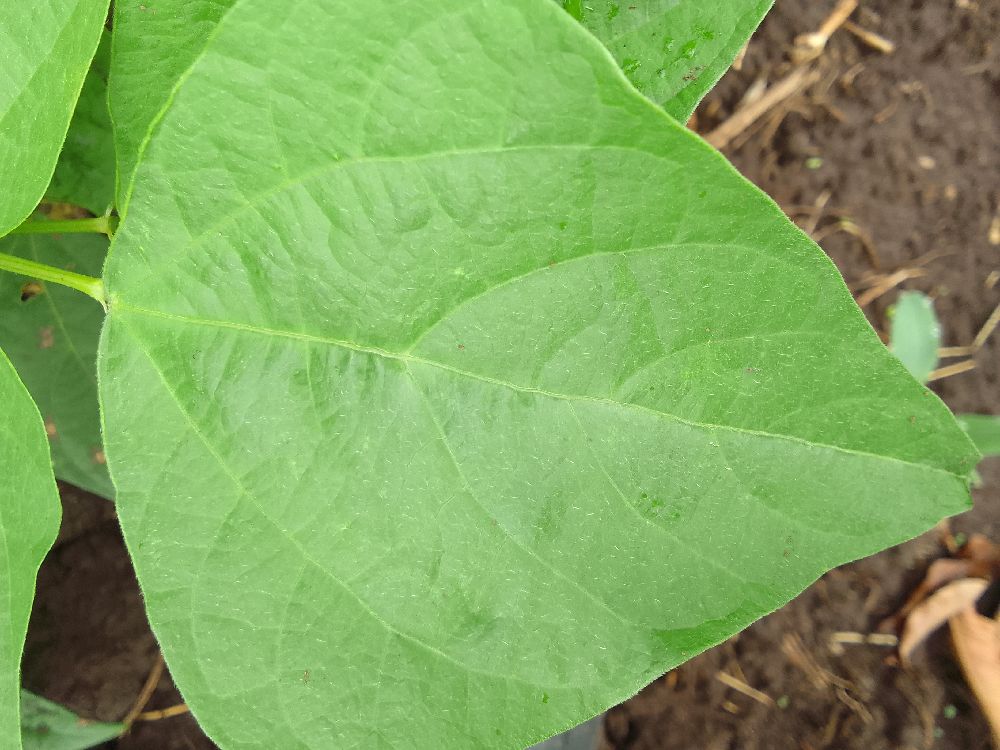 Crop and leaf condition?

common bean, healthy
